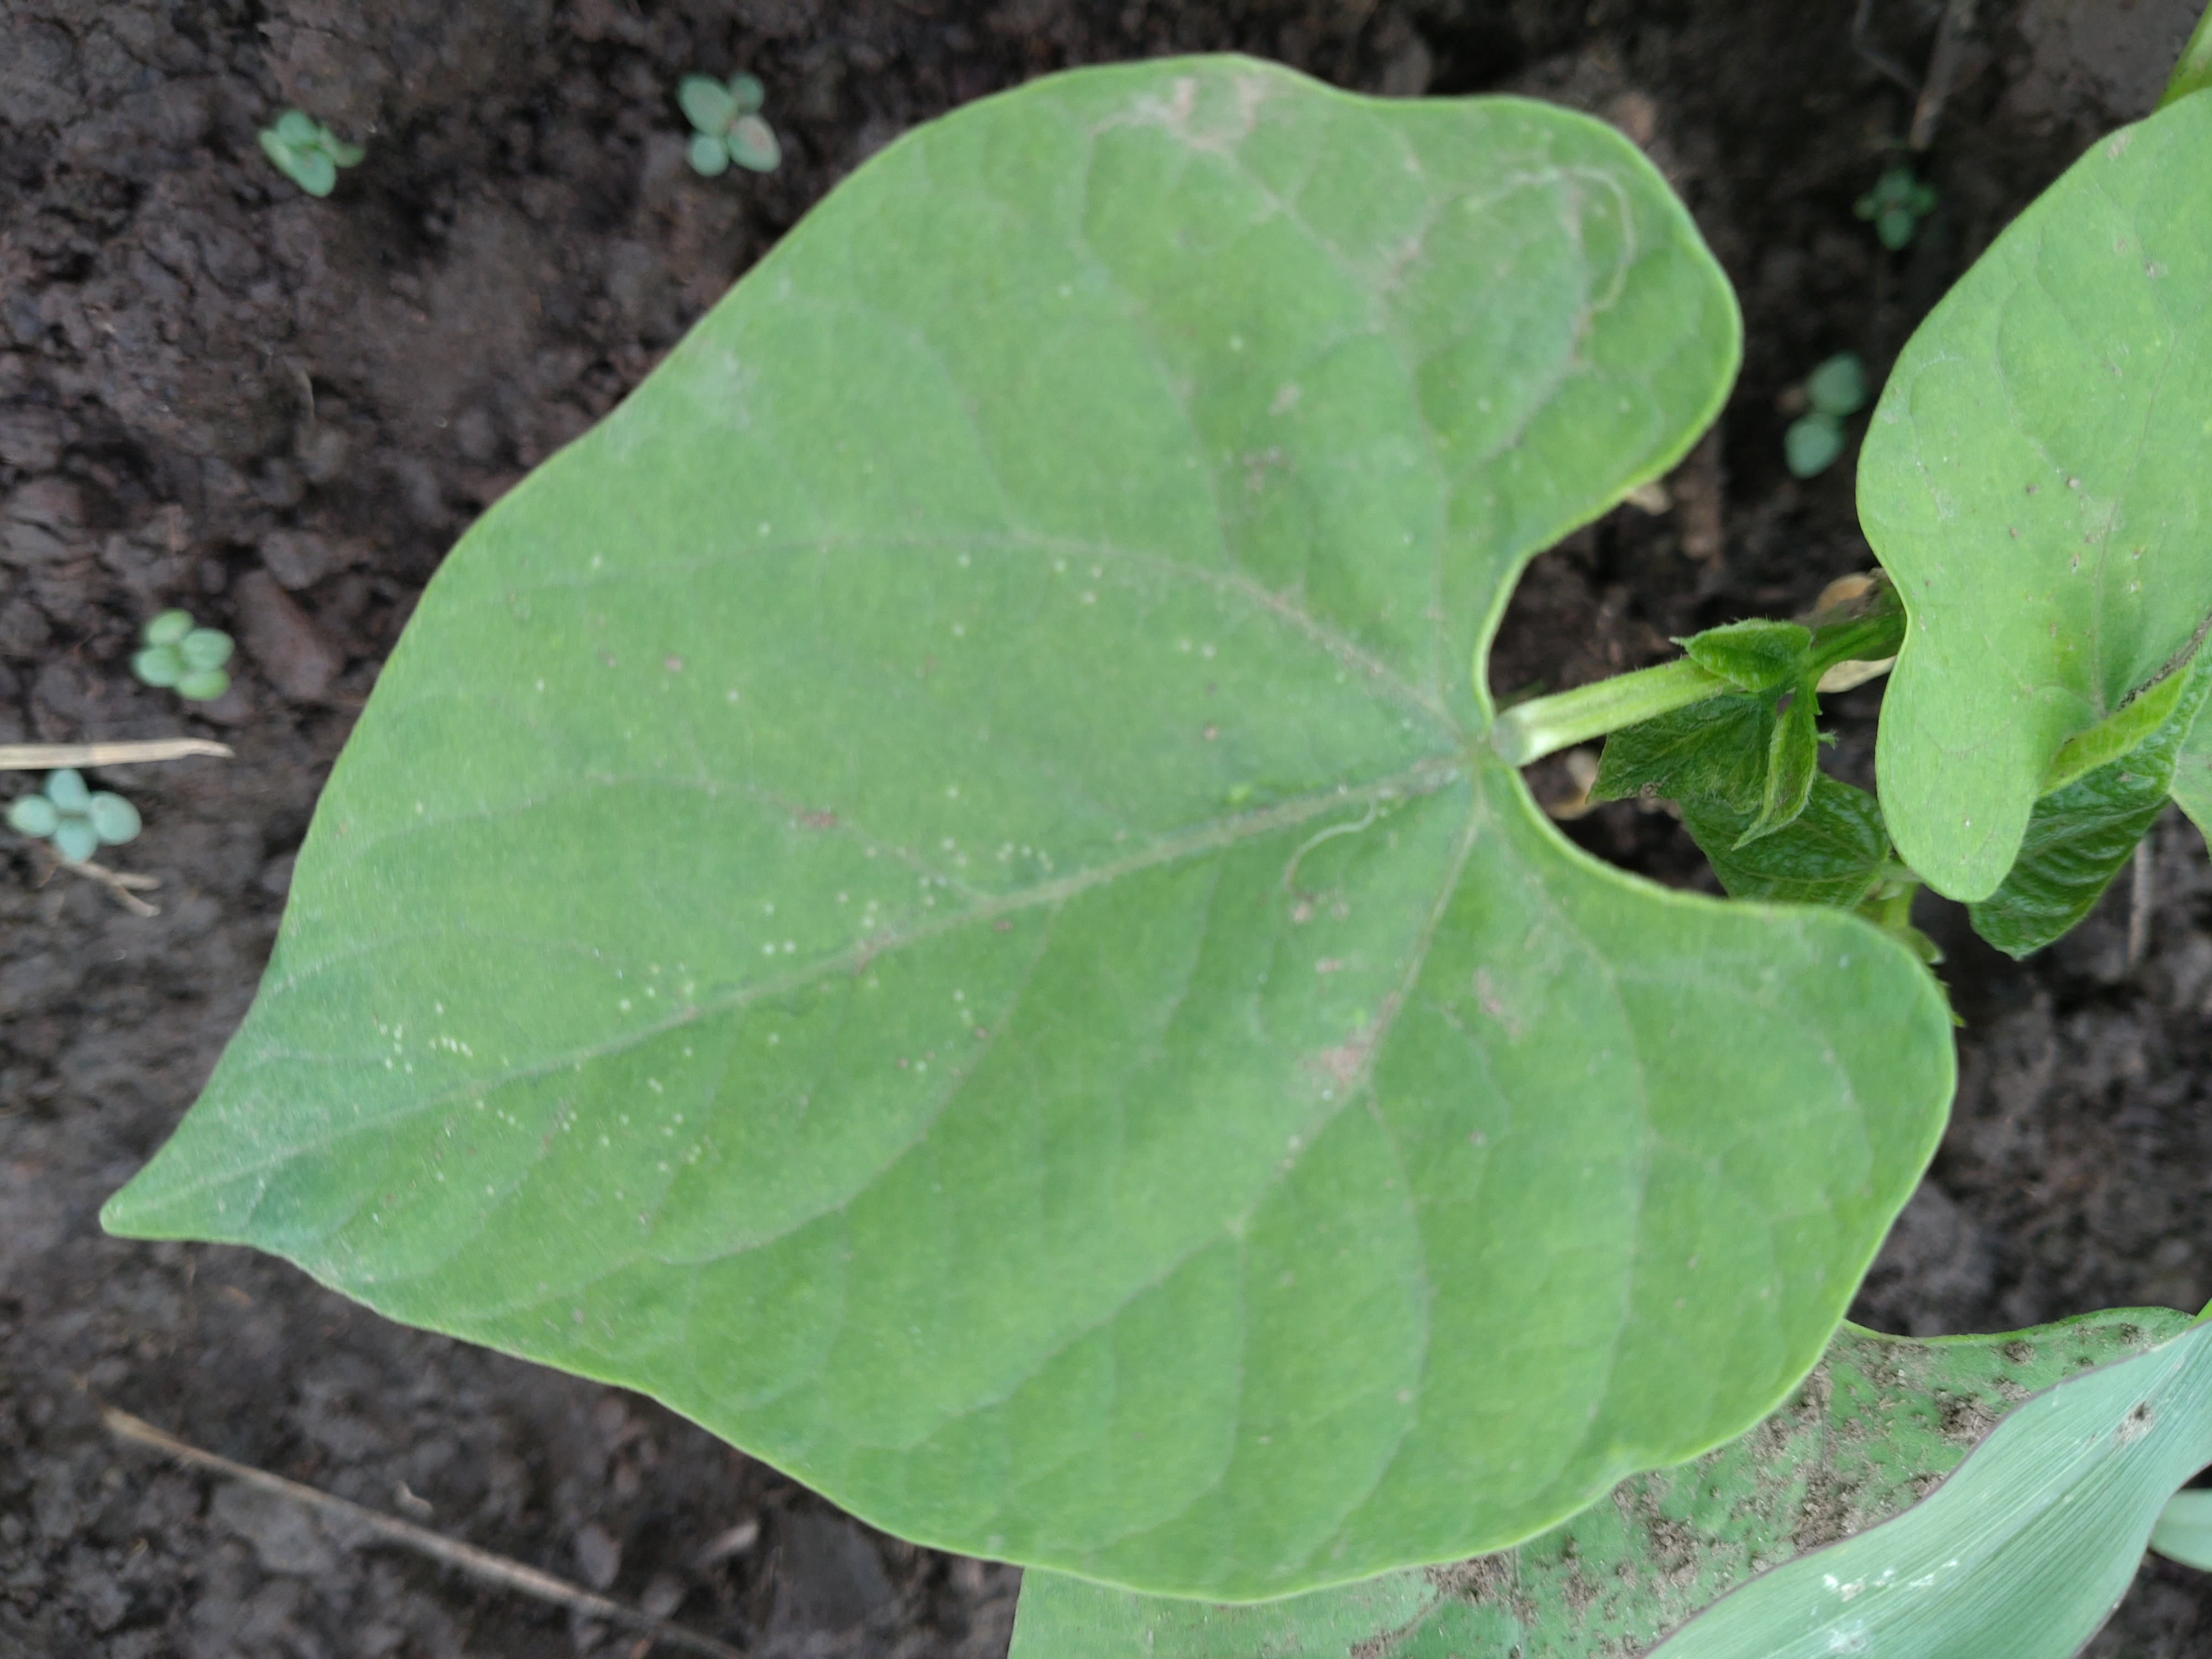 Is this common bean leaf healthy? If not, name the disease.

healthy
